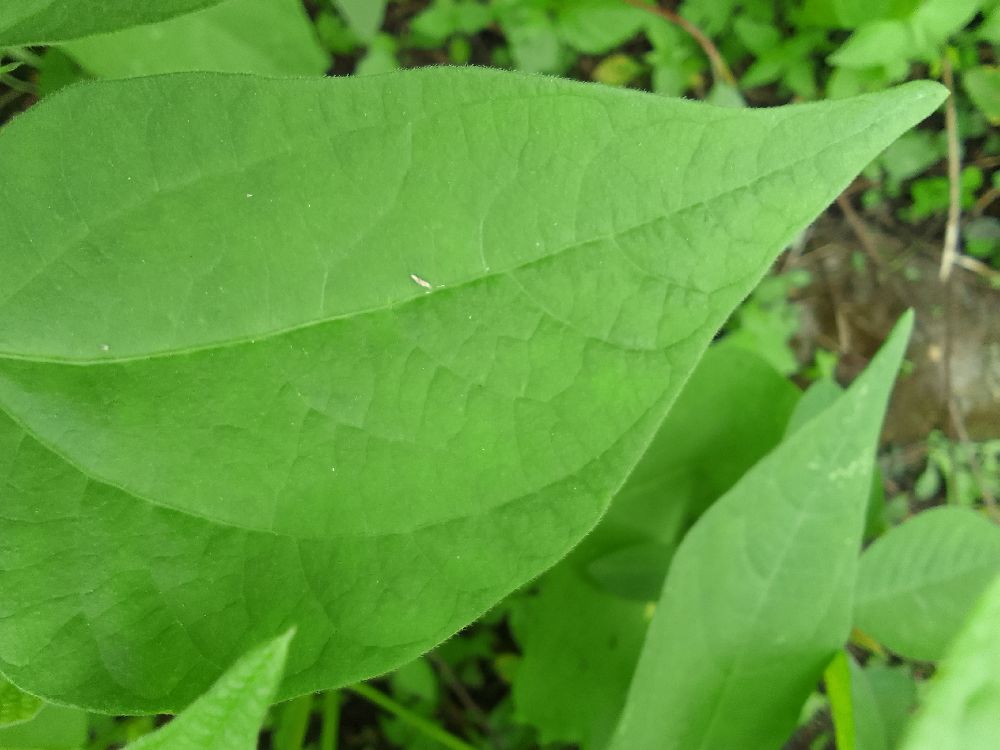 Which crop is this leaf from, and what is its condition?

common bean, healthy
